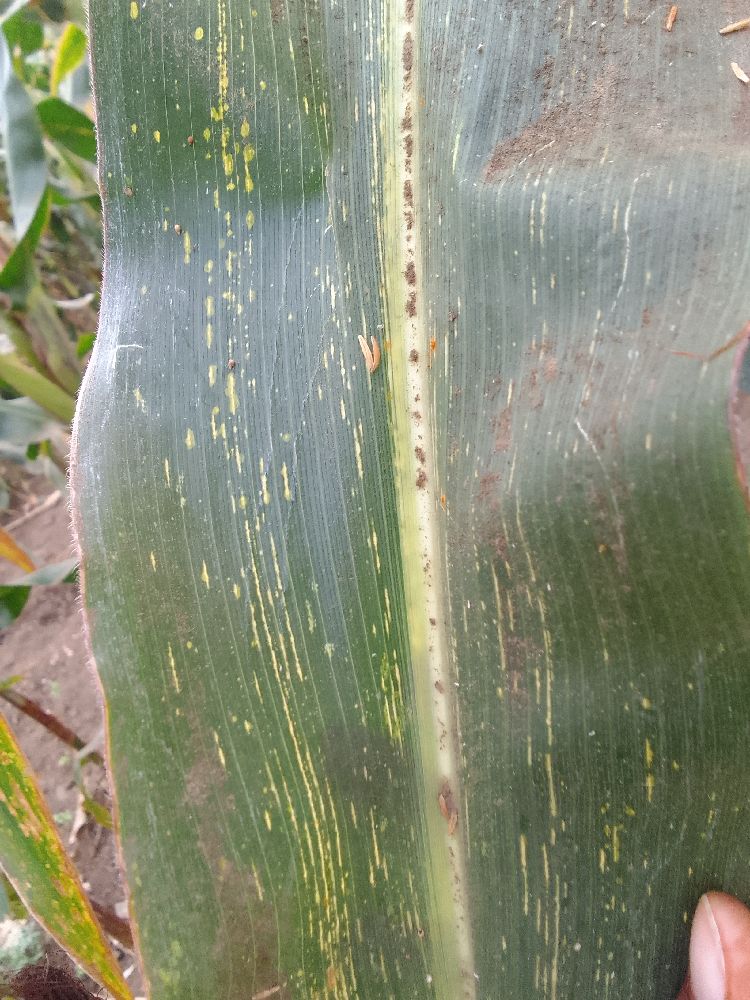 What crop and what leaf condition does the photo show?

maize, maize streak virus
